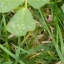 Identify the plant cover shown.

unstructured weed
